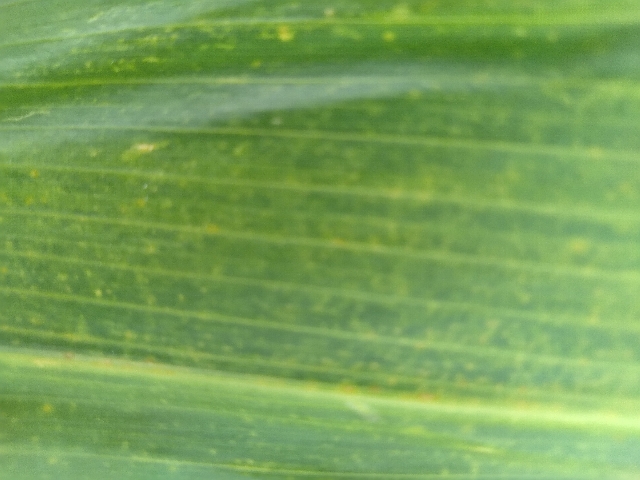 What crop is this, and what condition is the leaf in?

maize, maize lethal necrosis
